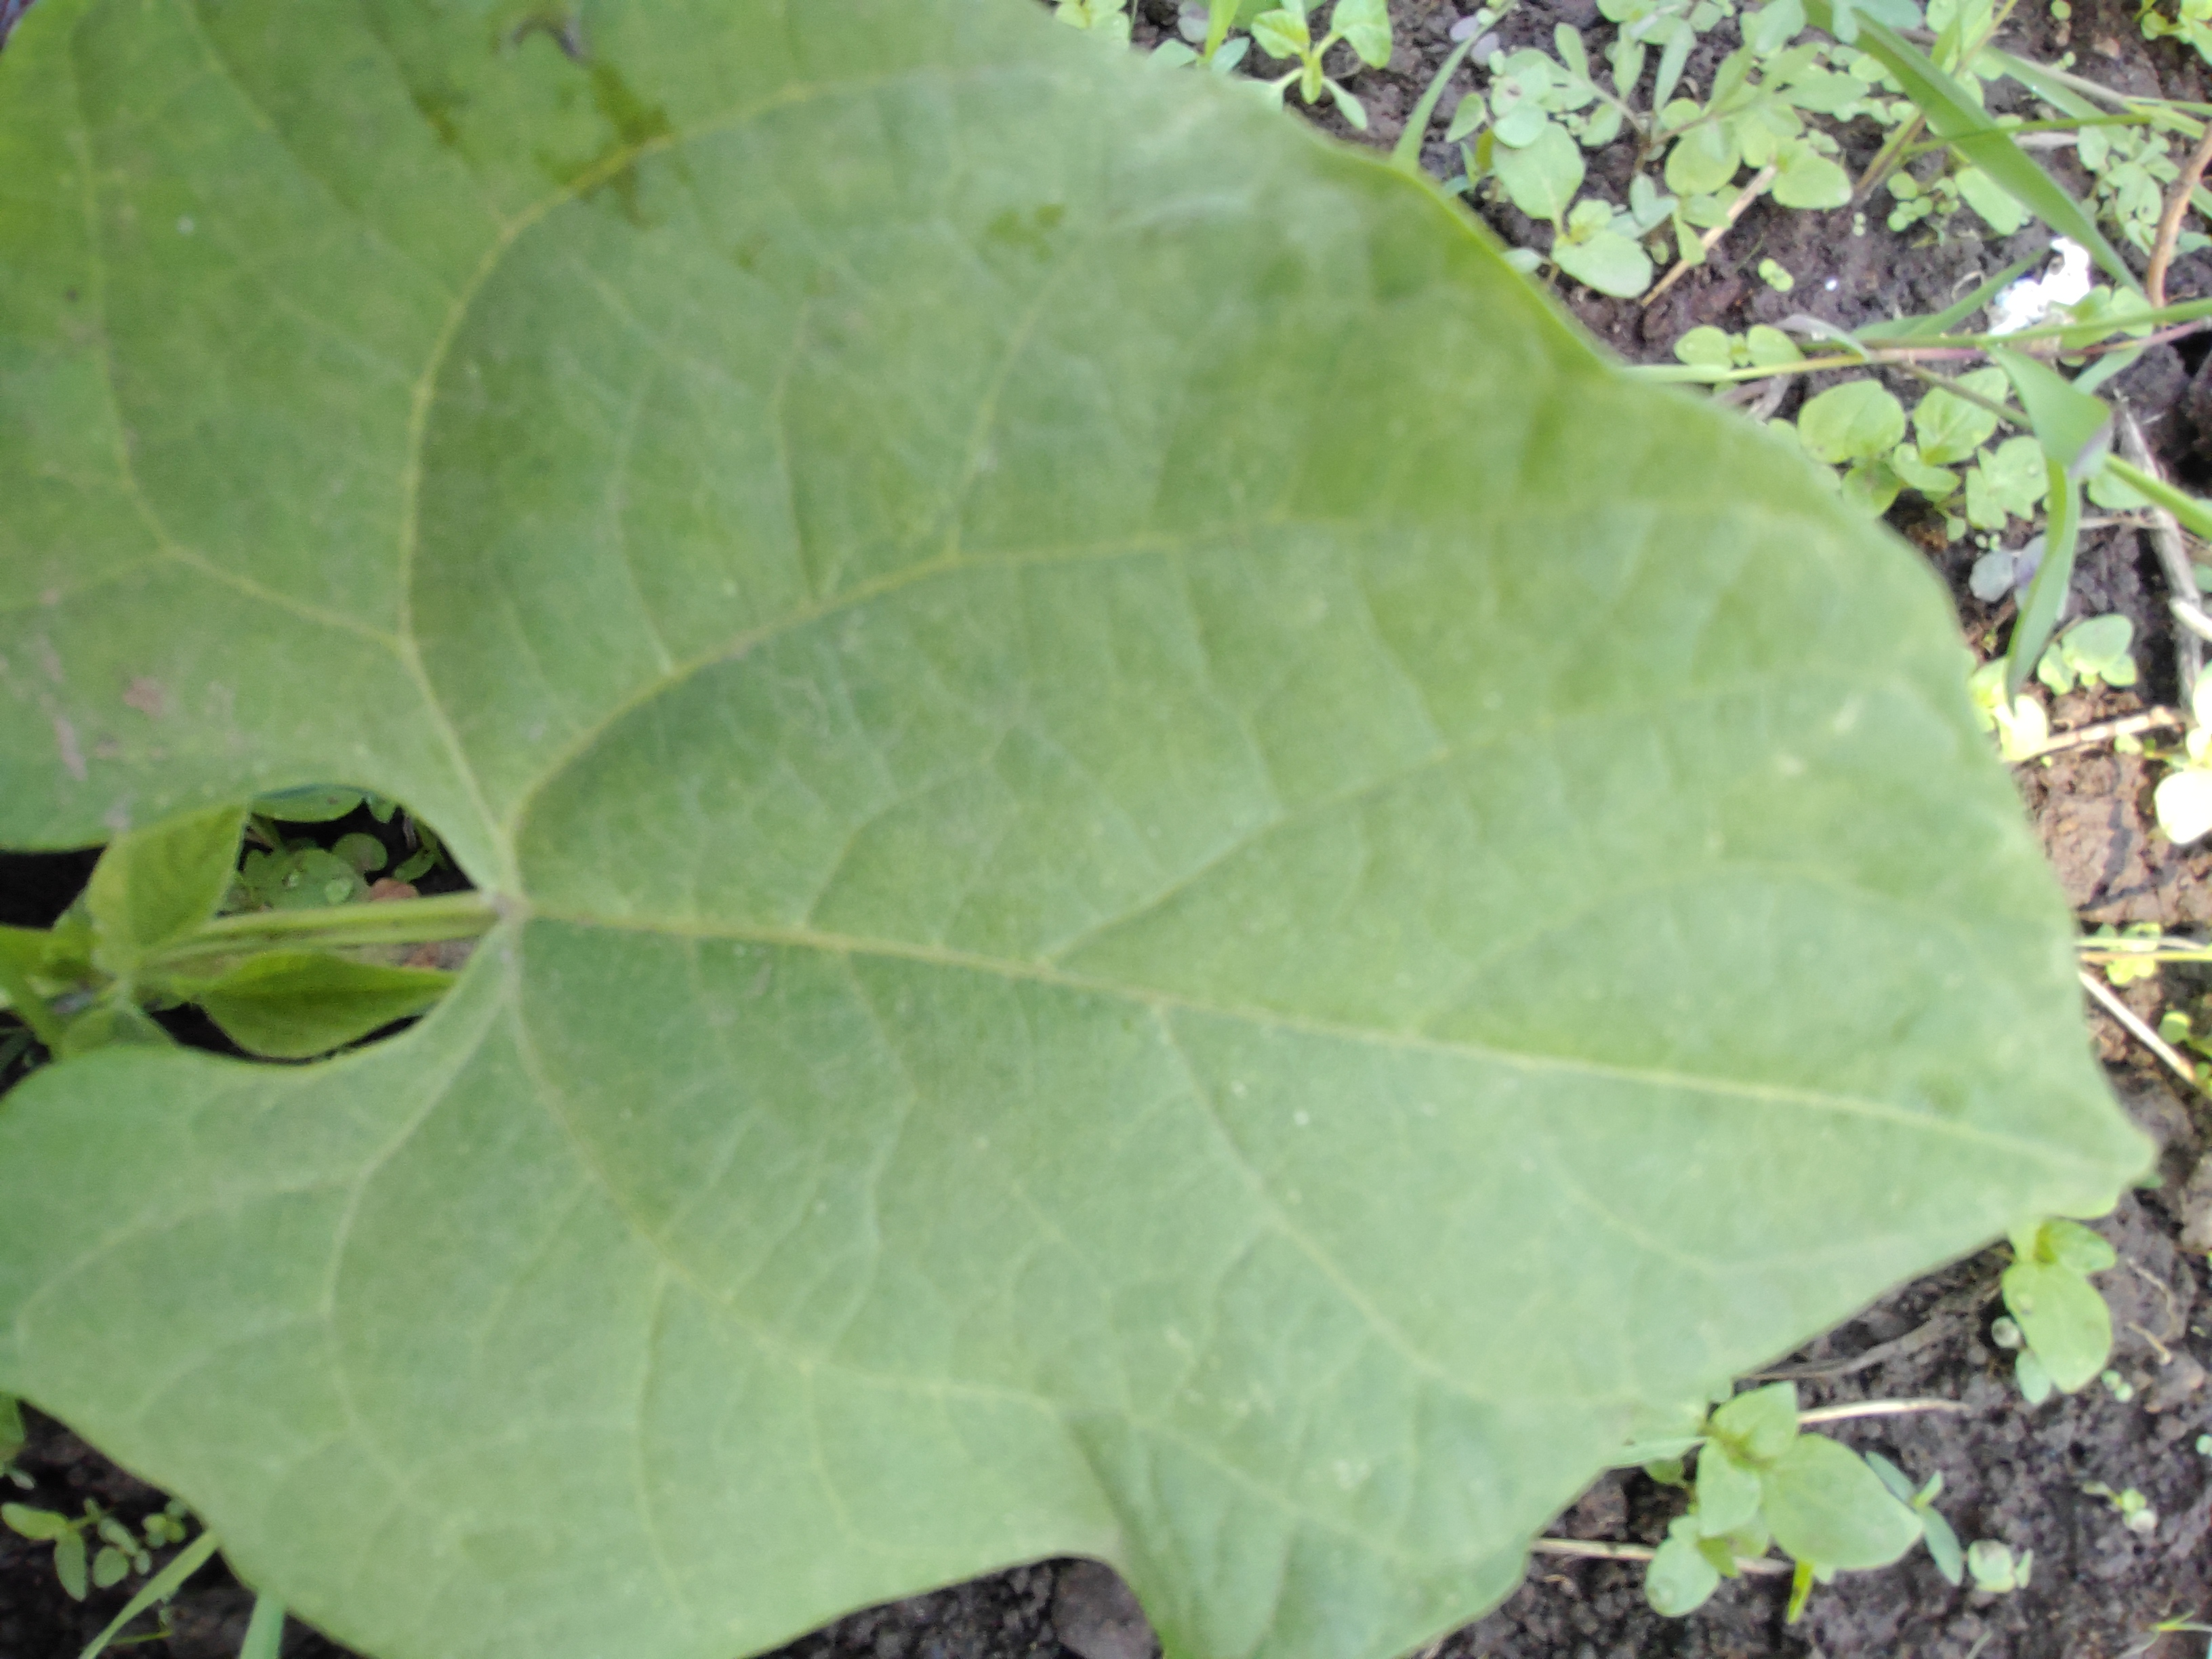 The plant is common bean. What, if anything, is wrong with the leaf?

healthy
